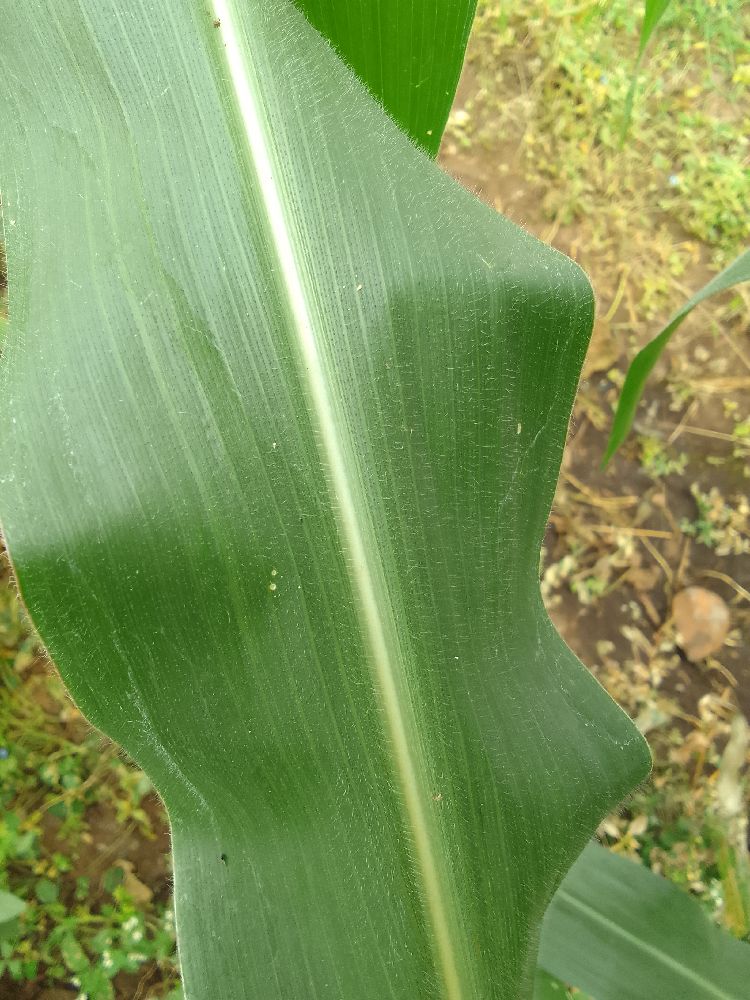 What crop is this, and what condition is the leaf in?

maize, healthy
